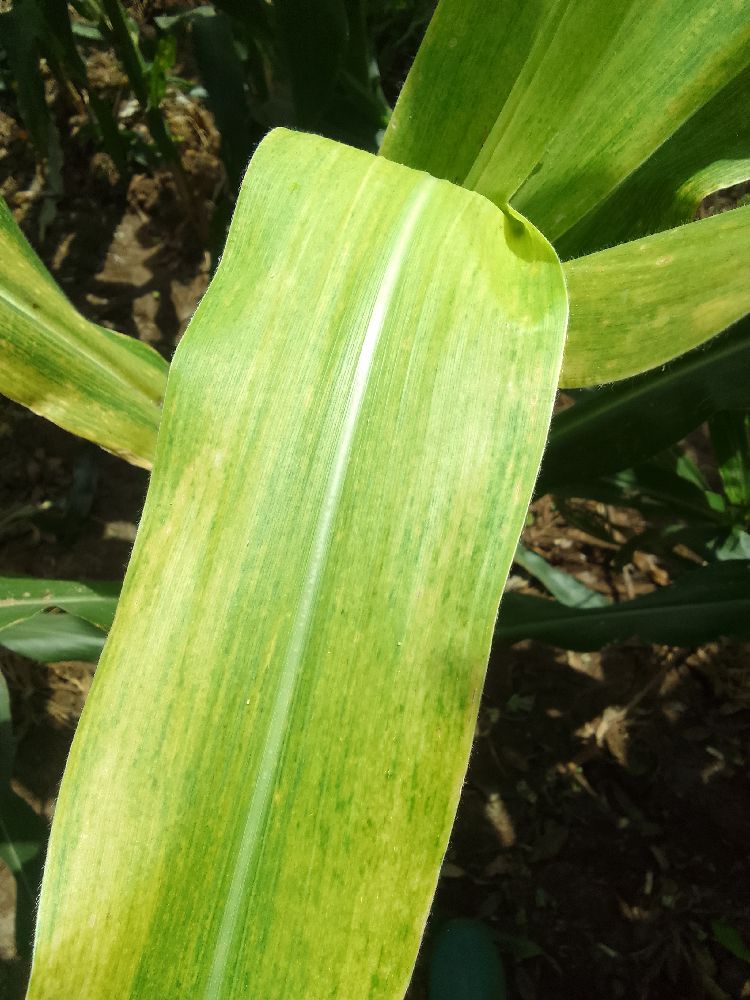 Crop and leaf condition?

maize, maize lethal necrosis
